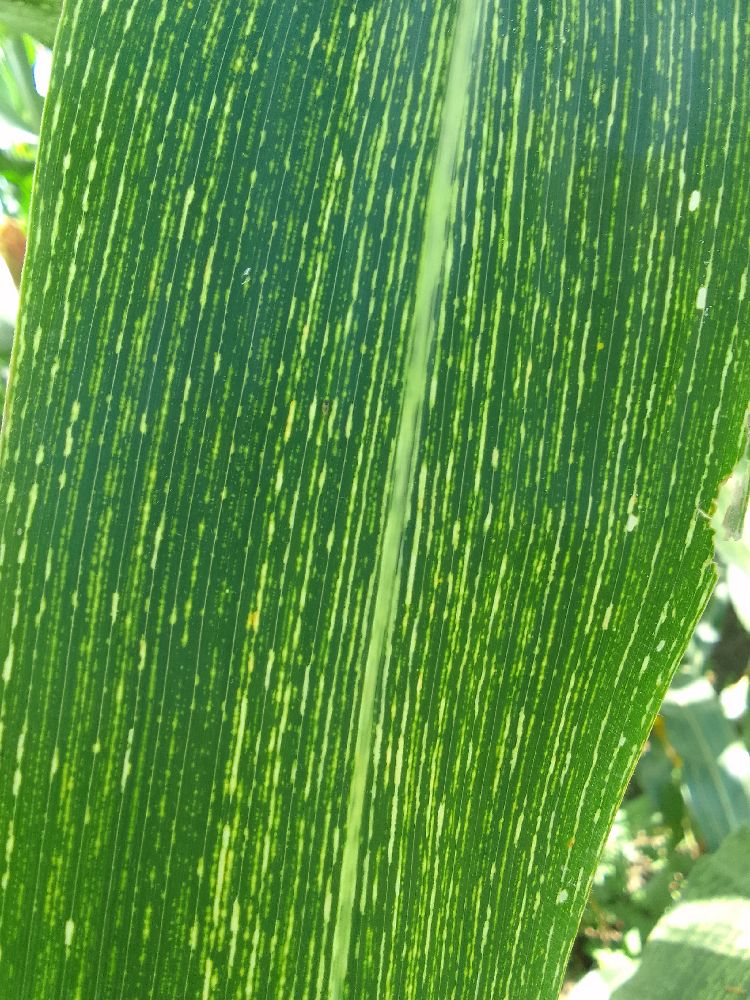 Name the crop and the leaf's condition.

maize, maize streak virus
